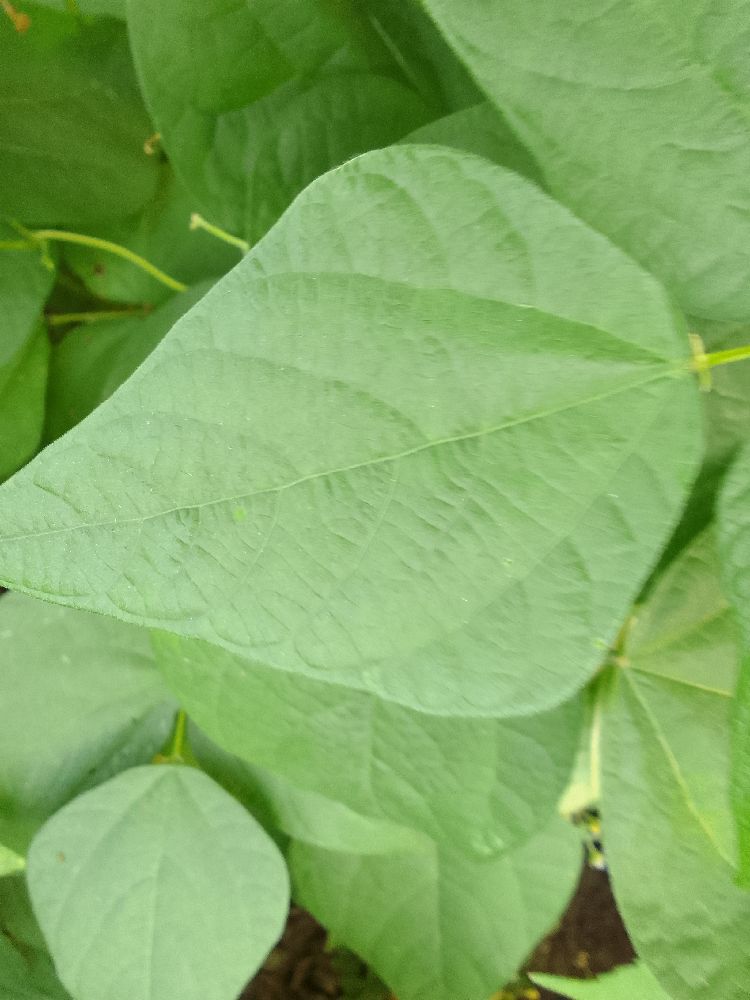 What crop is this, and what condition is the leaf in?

common bean, healthy
